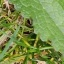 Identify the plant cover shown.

structured weed
